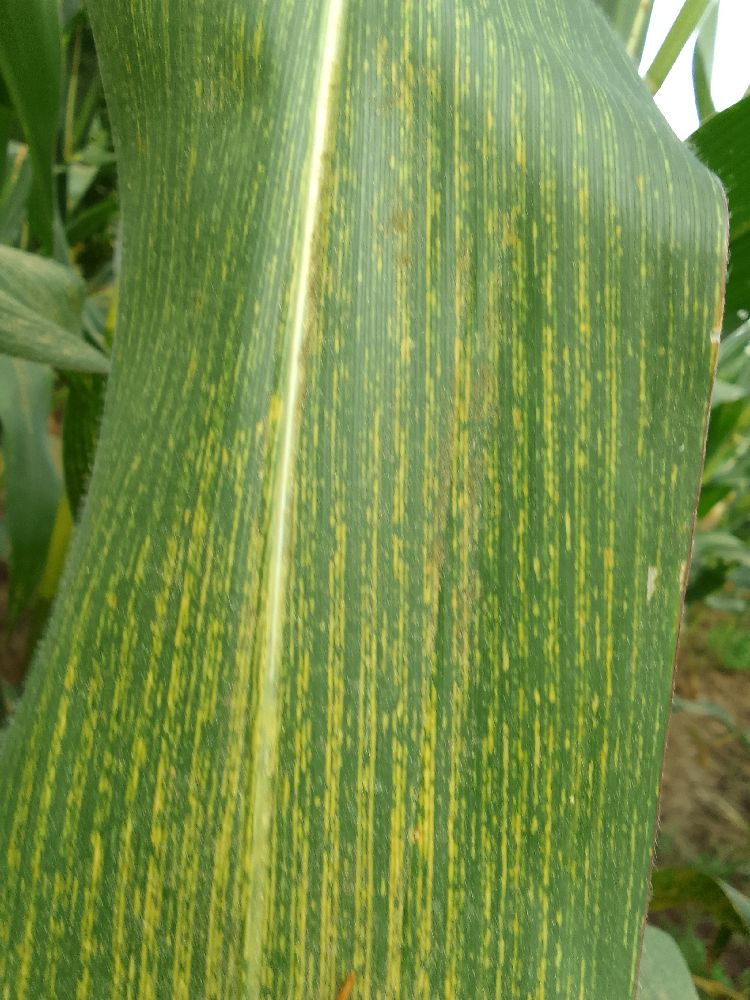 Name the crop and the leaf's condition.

maize, maize streak virus
